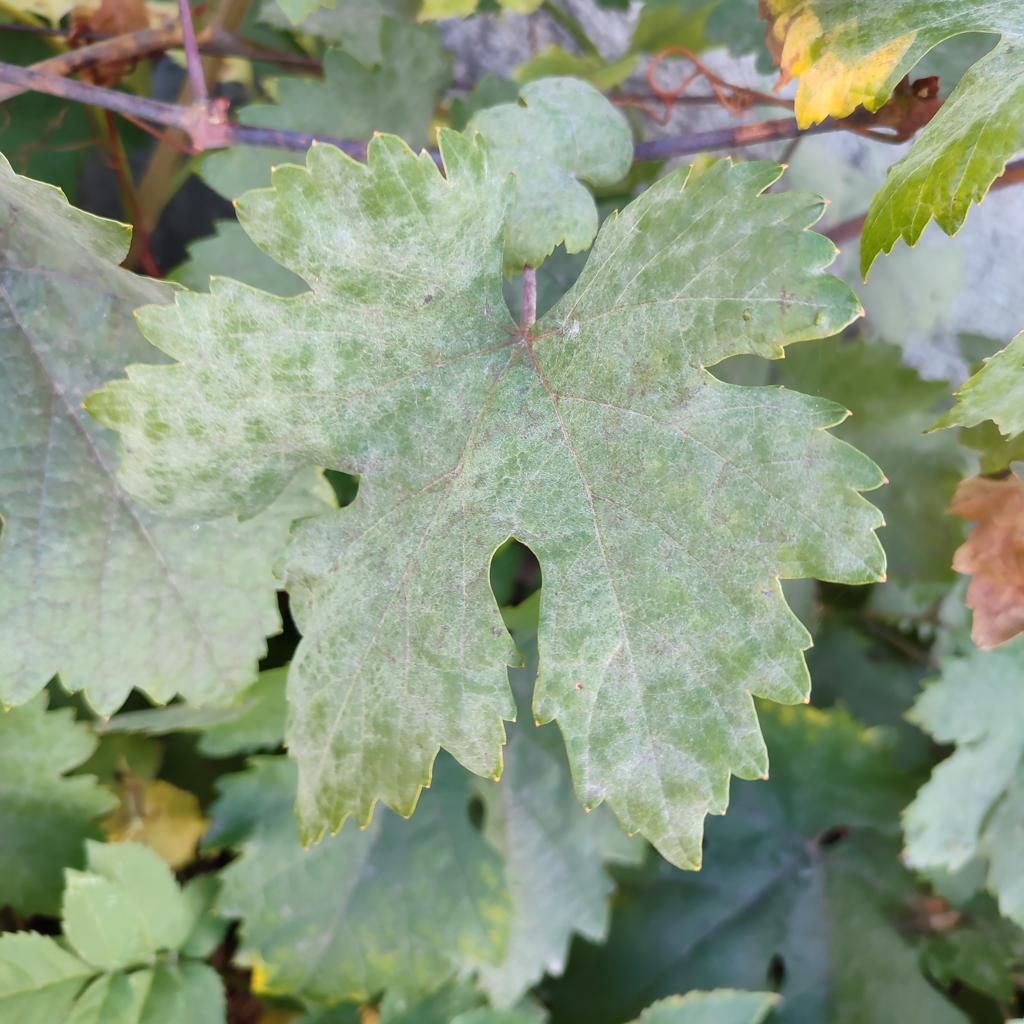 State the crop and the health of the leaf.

grapevine, powdery mildew
